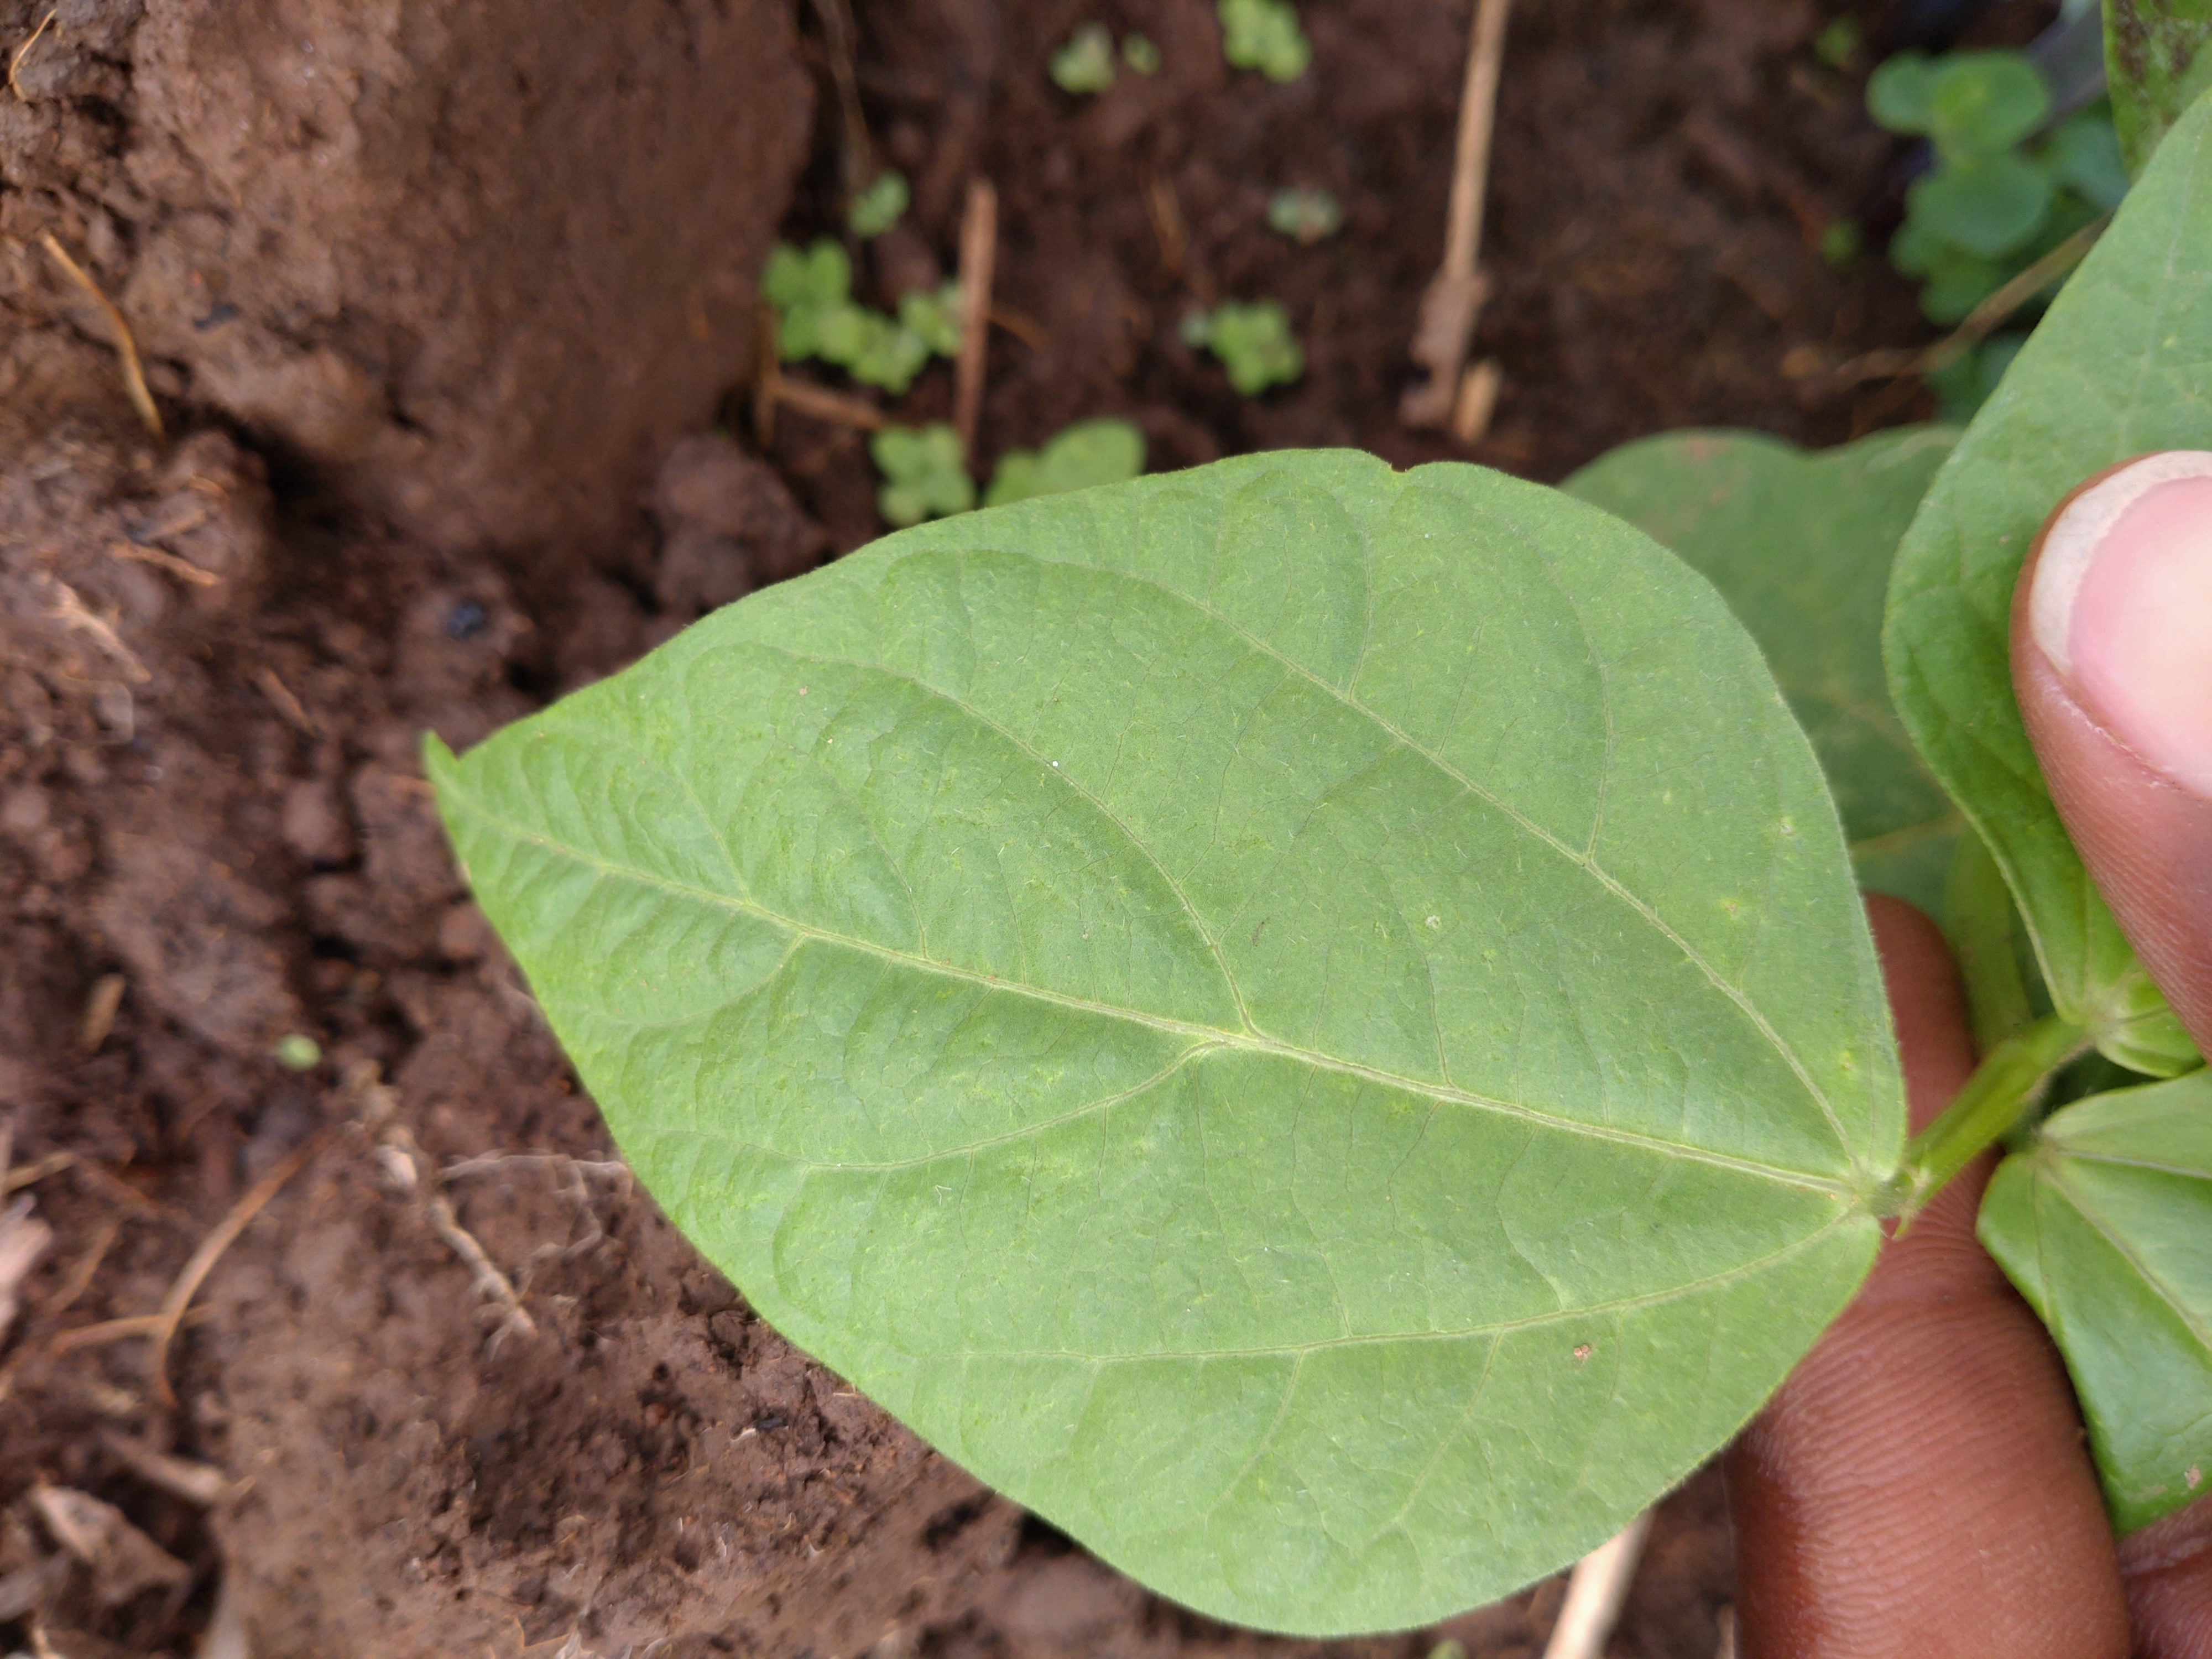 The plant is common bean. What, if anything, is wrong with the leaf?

healthy
